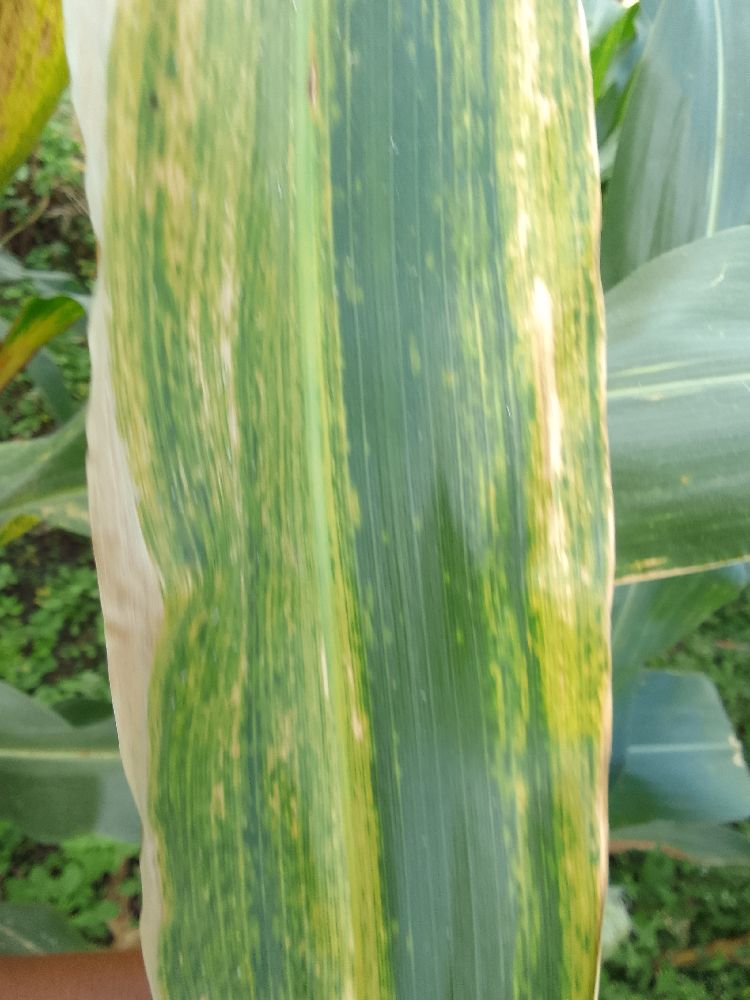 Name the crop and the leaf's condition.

maize, maize lethal necrosis
